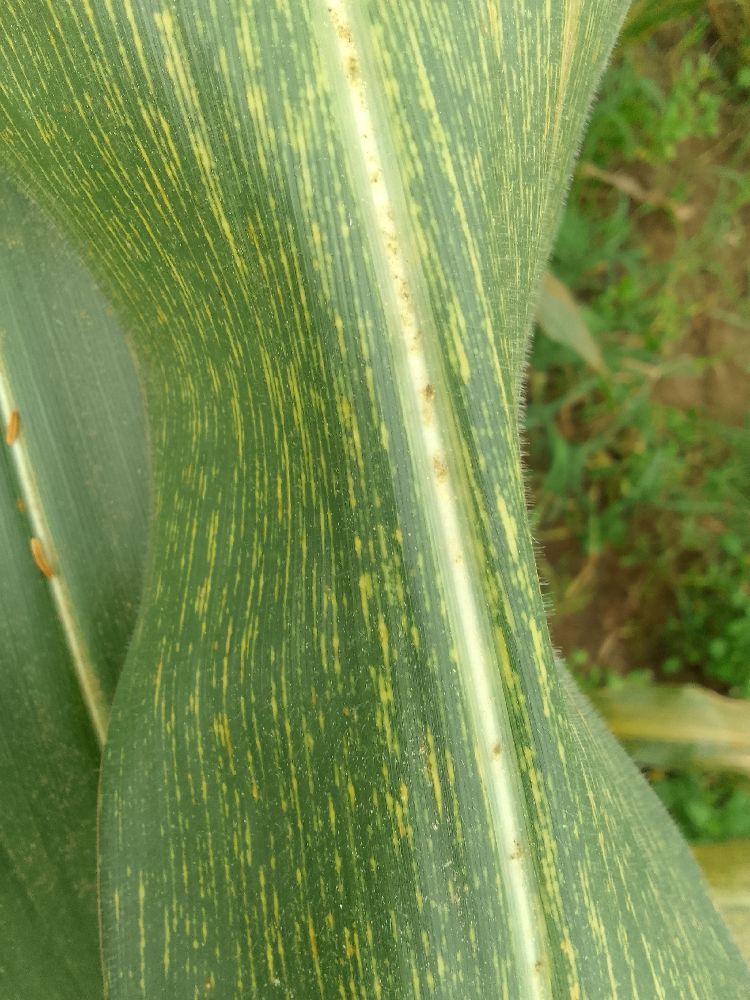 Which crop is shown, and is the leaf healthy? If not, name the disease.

maize, maize streak virus
